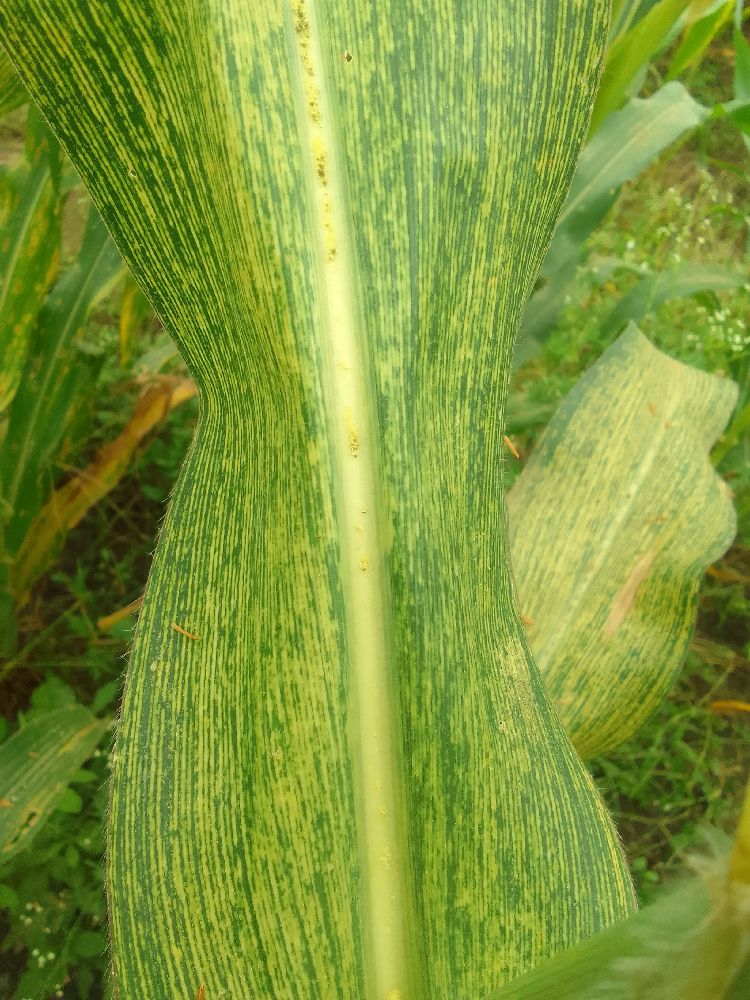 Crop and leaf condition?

maize, maize streak virus
